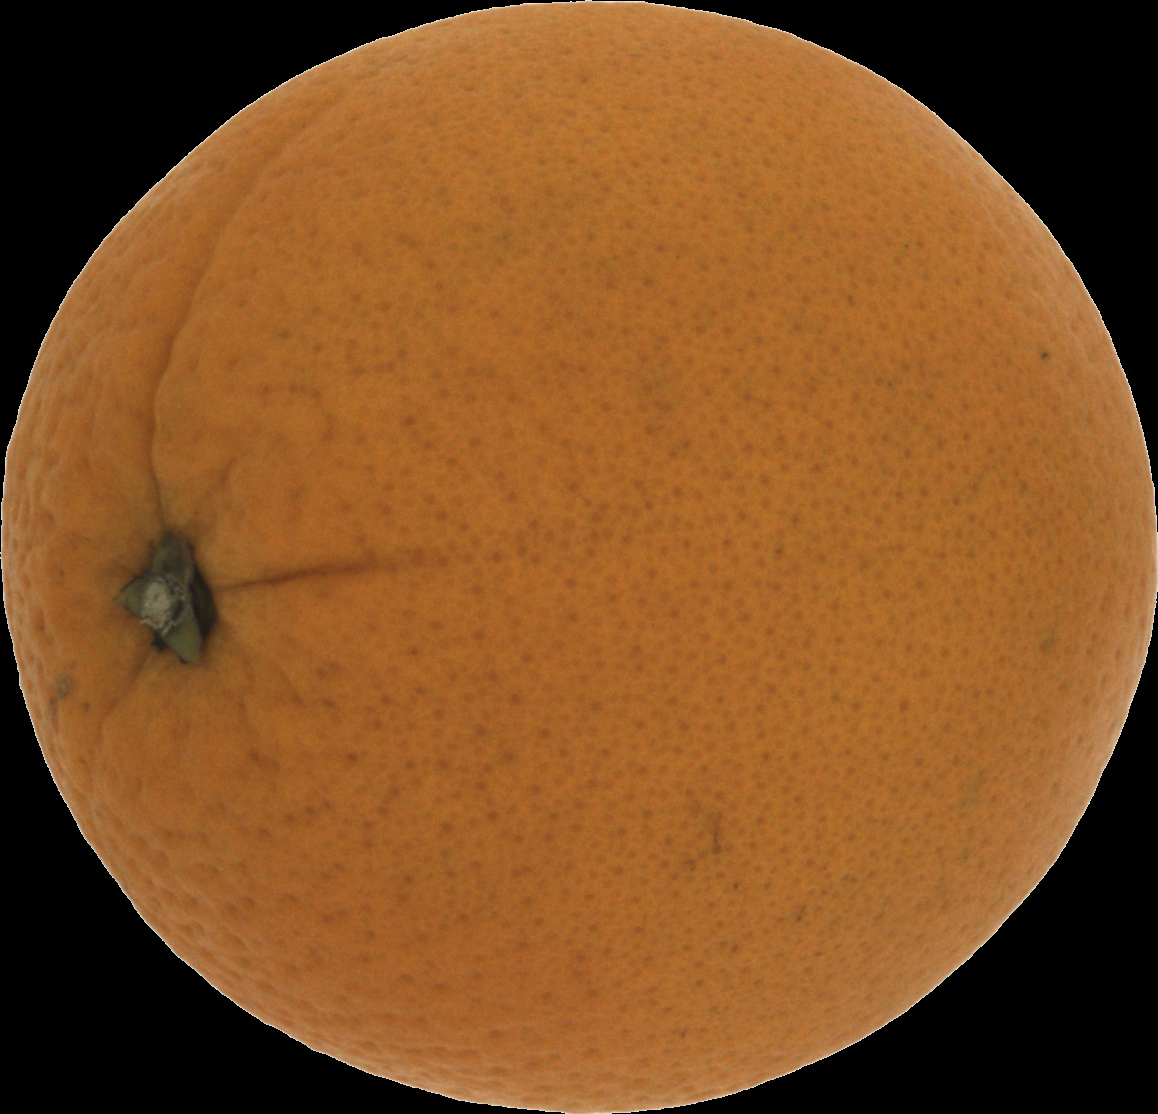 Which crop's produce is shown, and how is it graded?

orange, good
